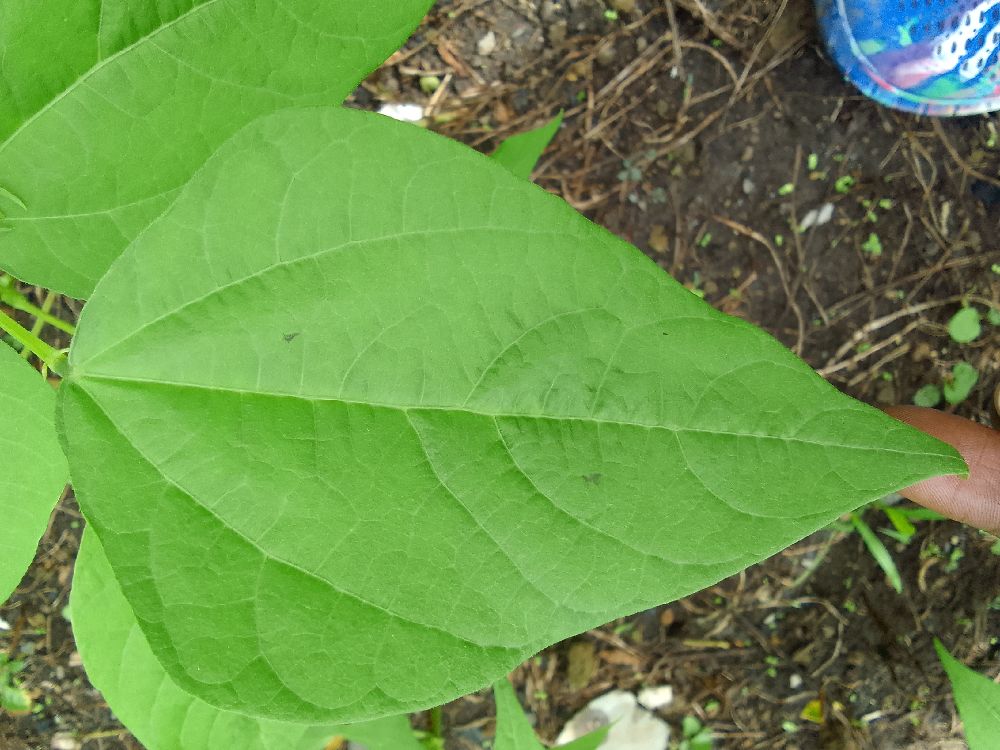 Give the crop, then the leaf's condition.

common bean, healthy
